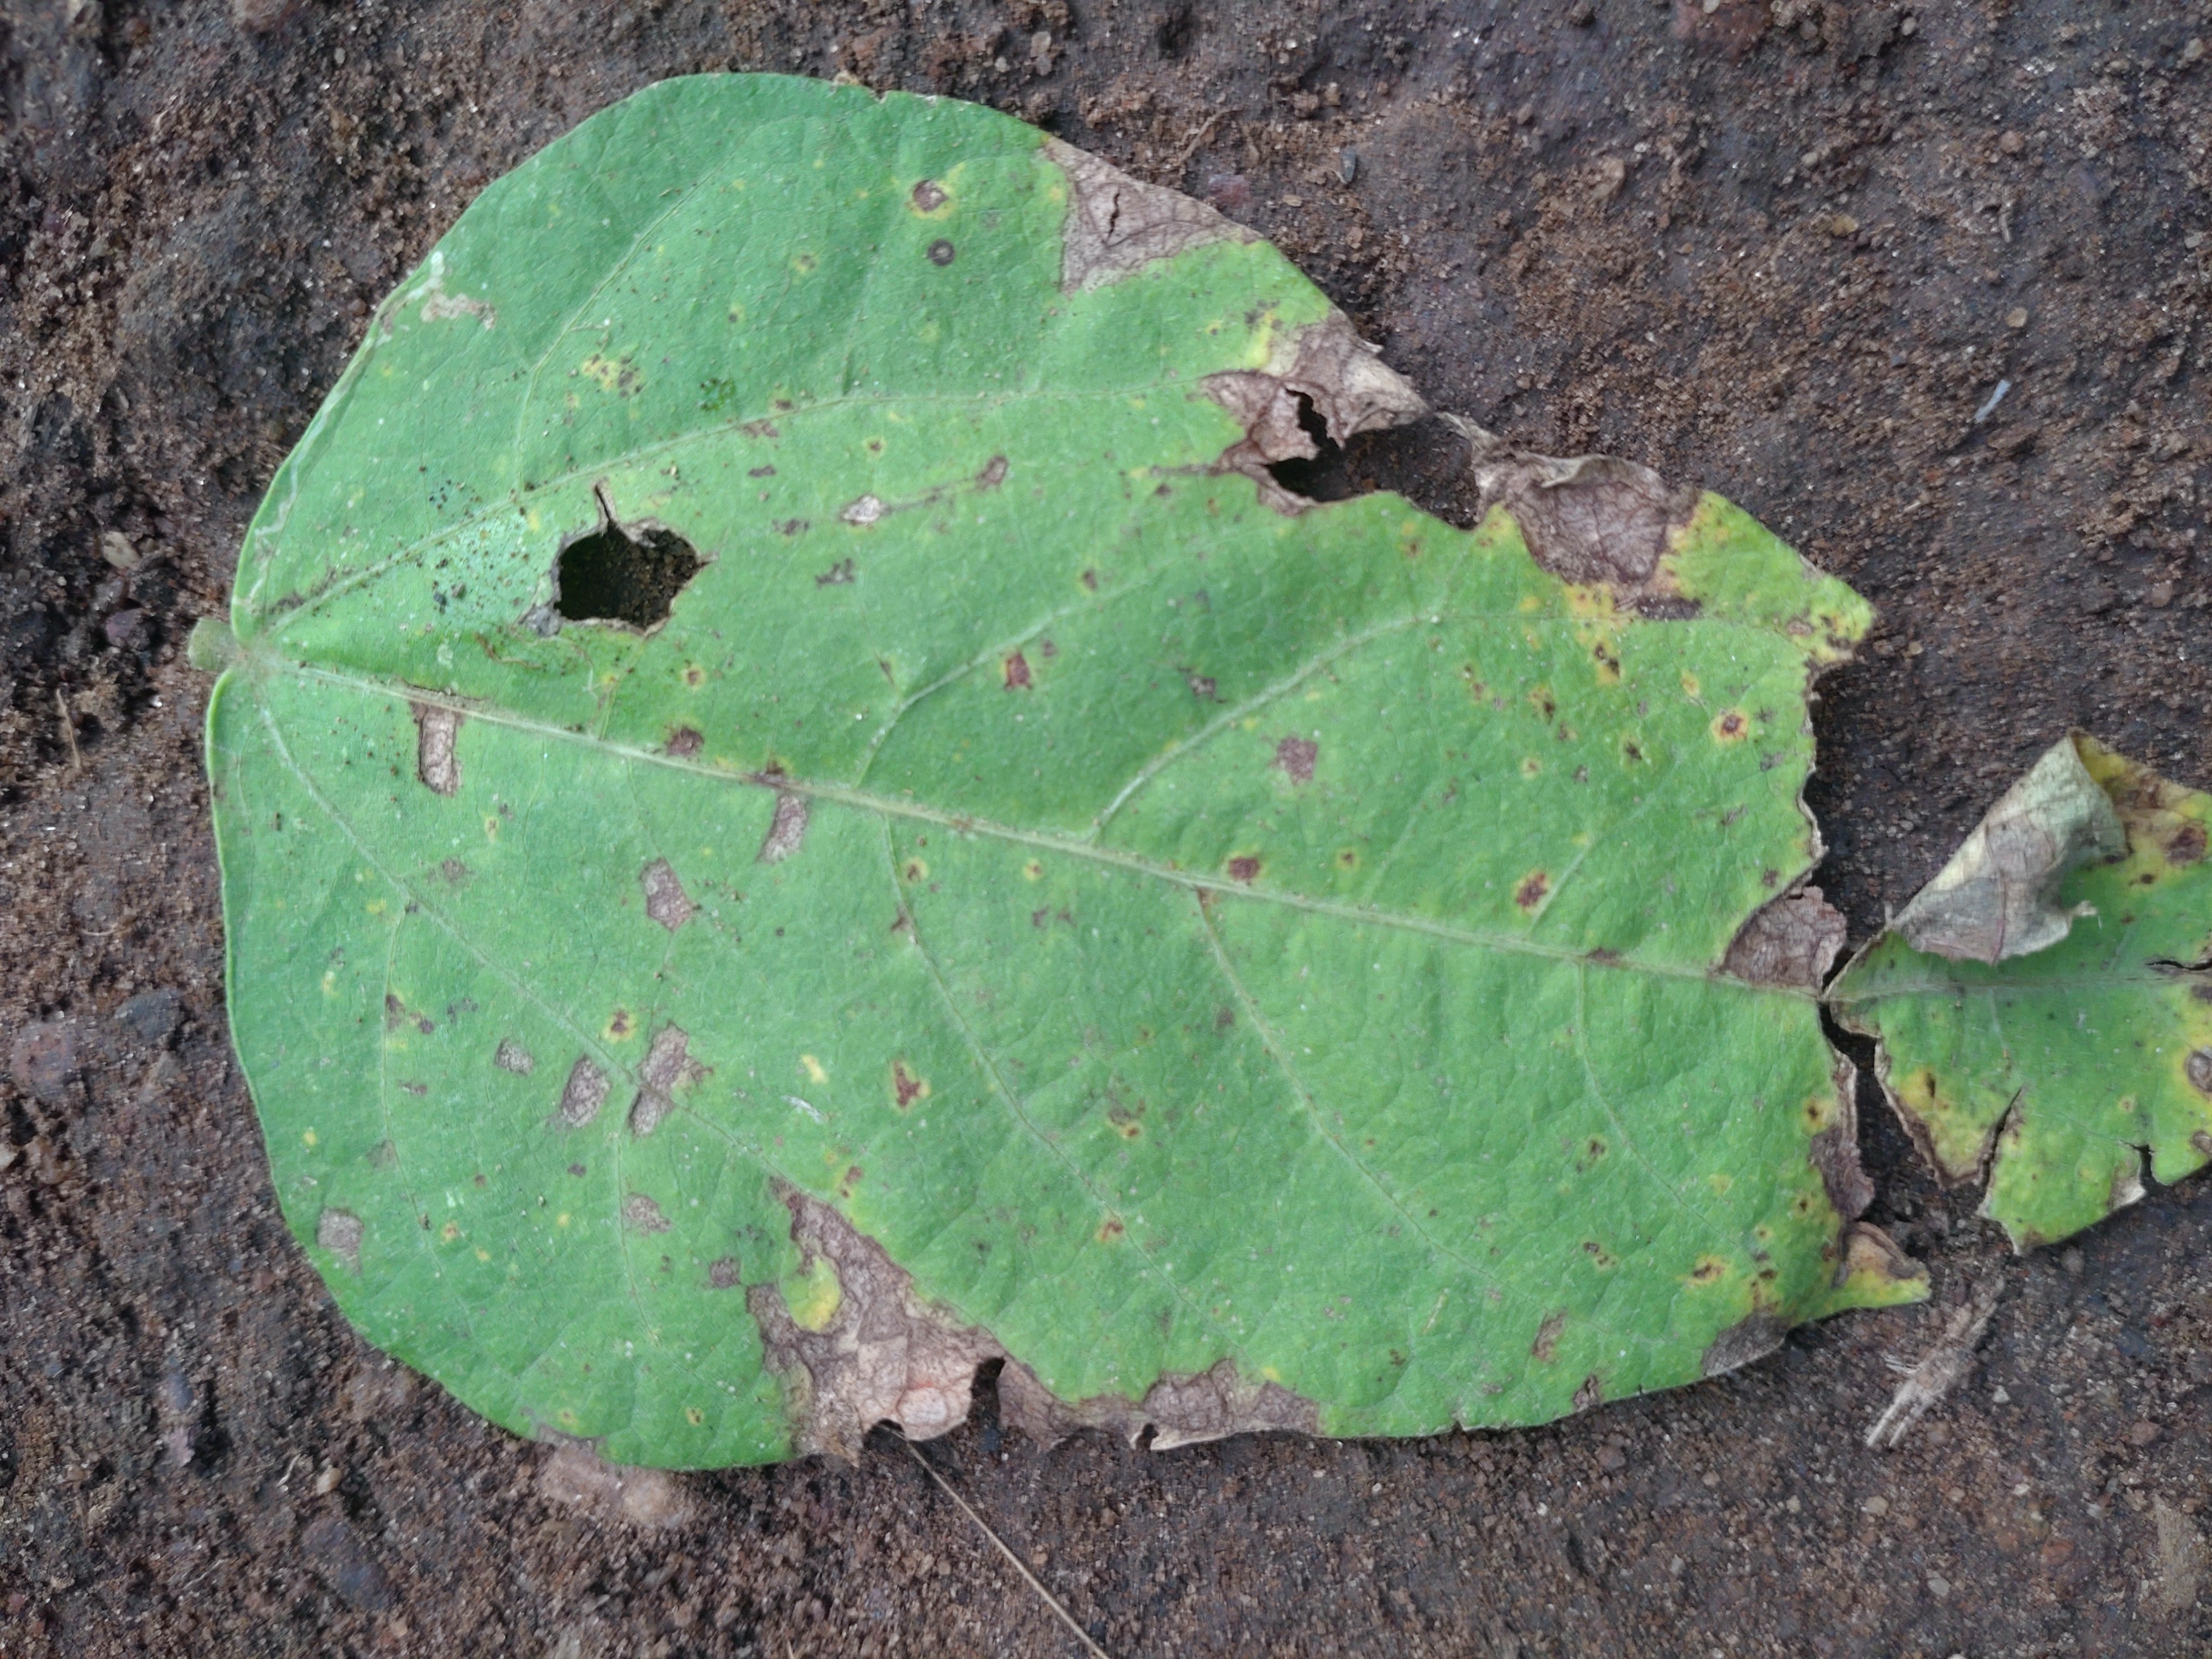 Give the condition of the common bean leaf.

anthracnose
